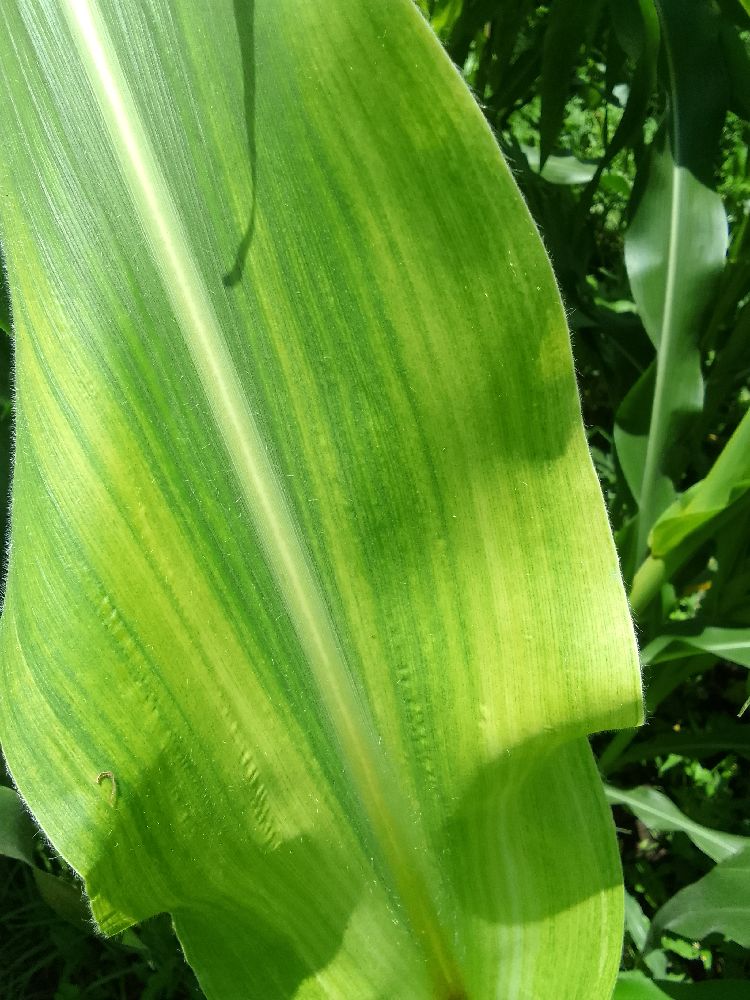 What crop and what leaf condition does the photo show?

maize, maize lethal necrosis
